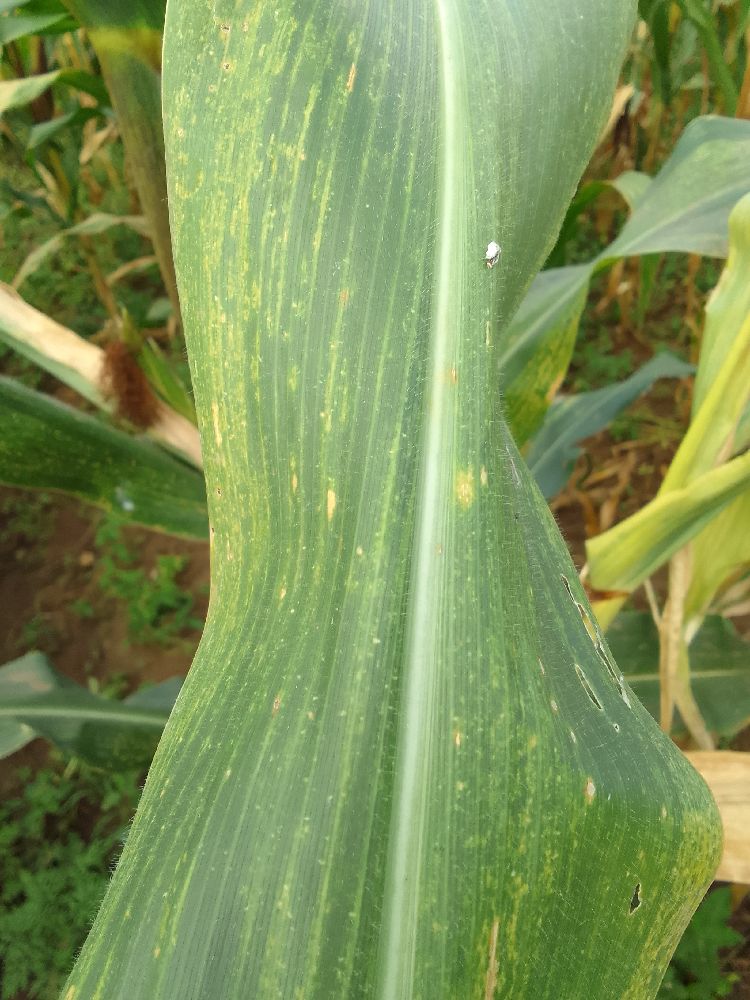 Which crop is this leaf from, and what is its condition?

maize, maize lethal necrosis
